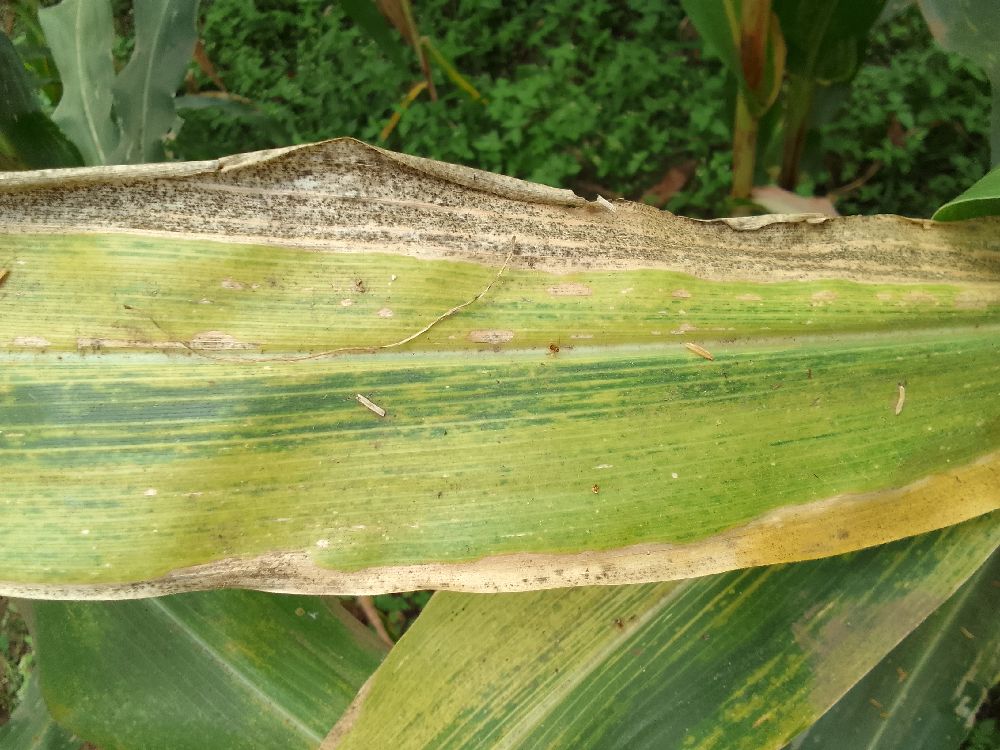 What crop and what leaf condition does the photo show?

maize, maize lethal necrosis
